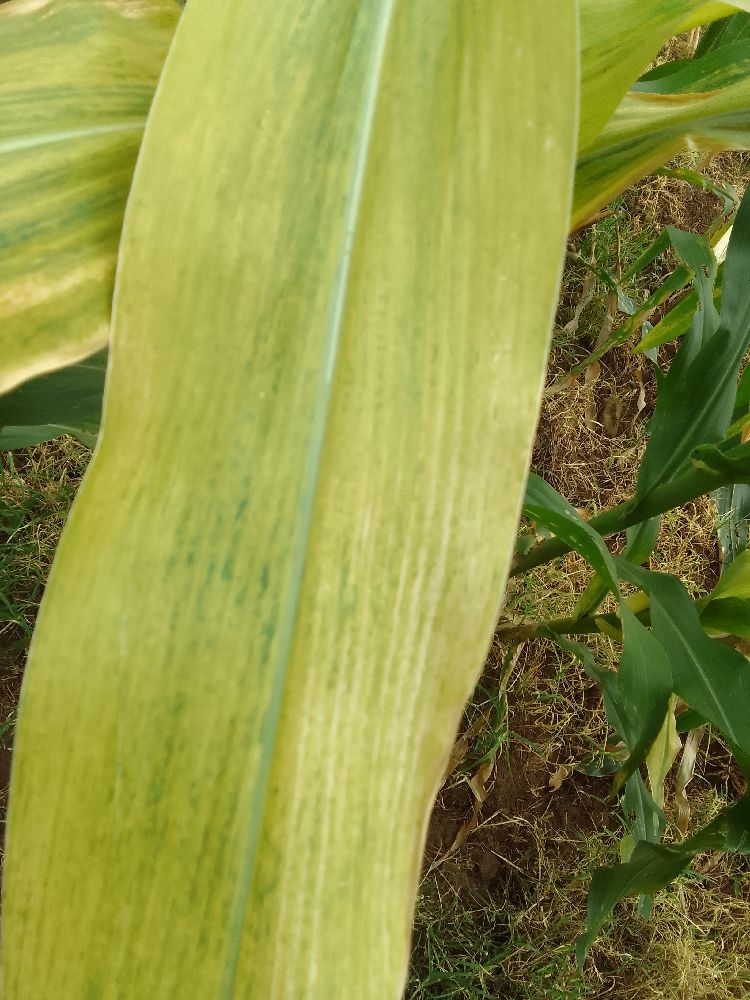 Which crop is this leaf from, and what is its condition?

maize, maize lethal necrosis
